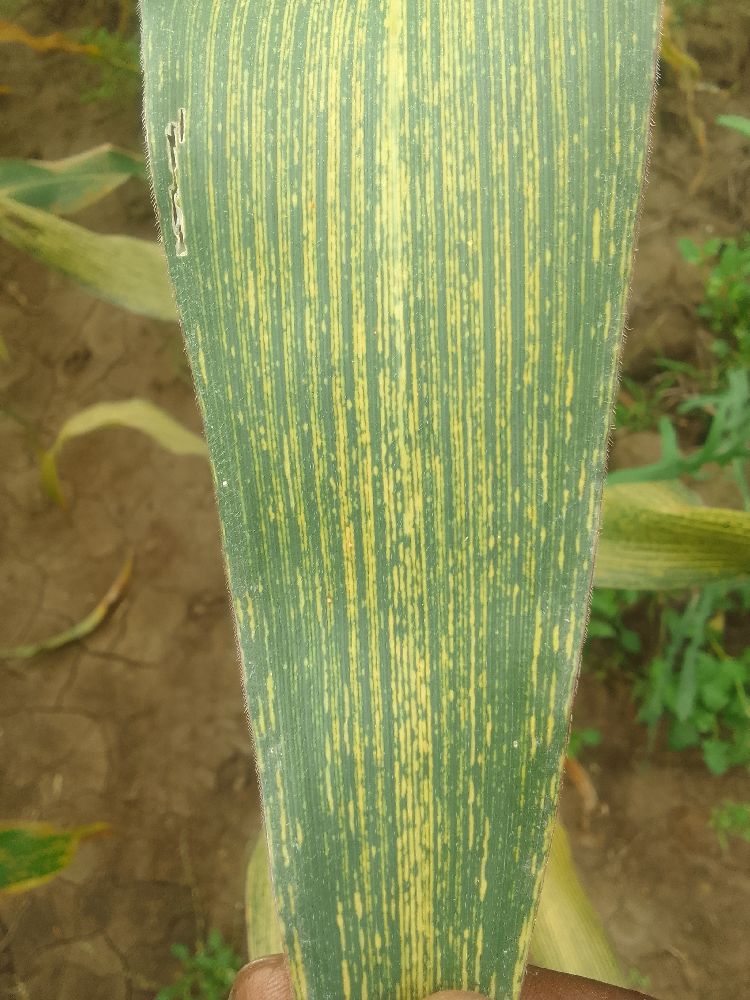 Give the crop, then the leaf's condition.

maize, maize streak virus
